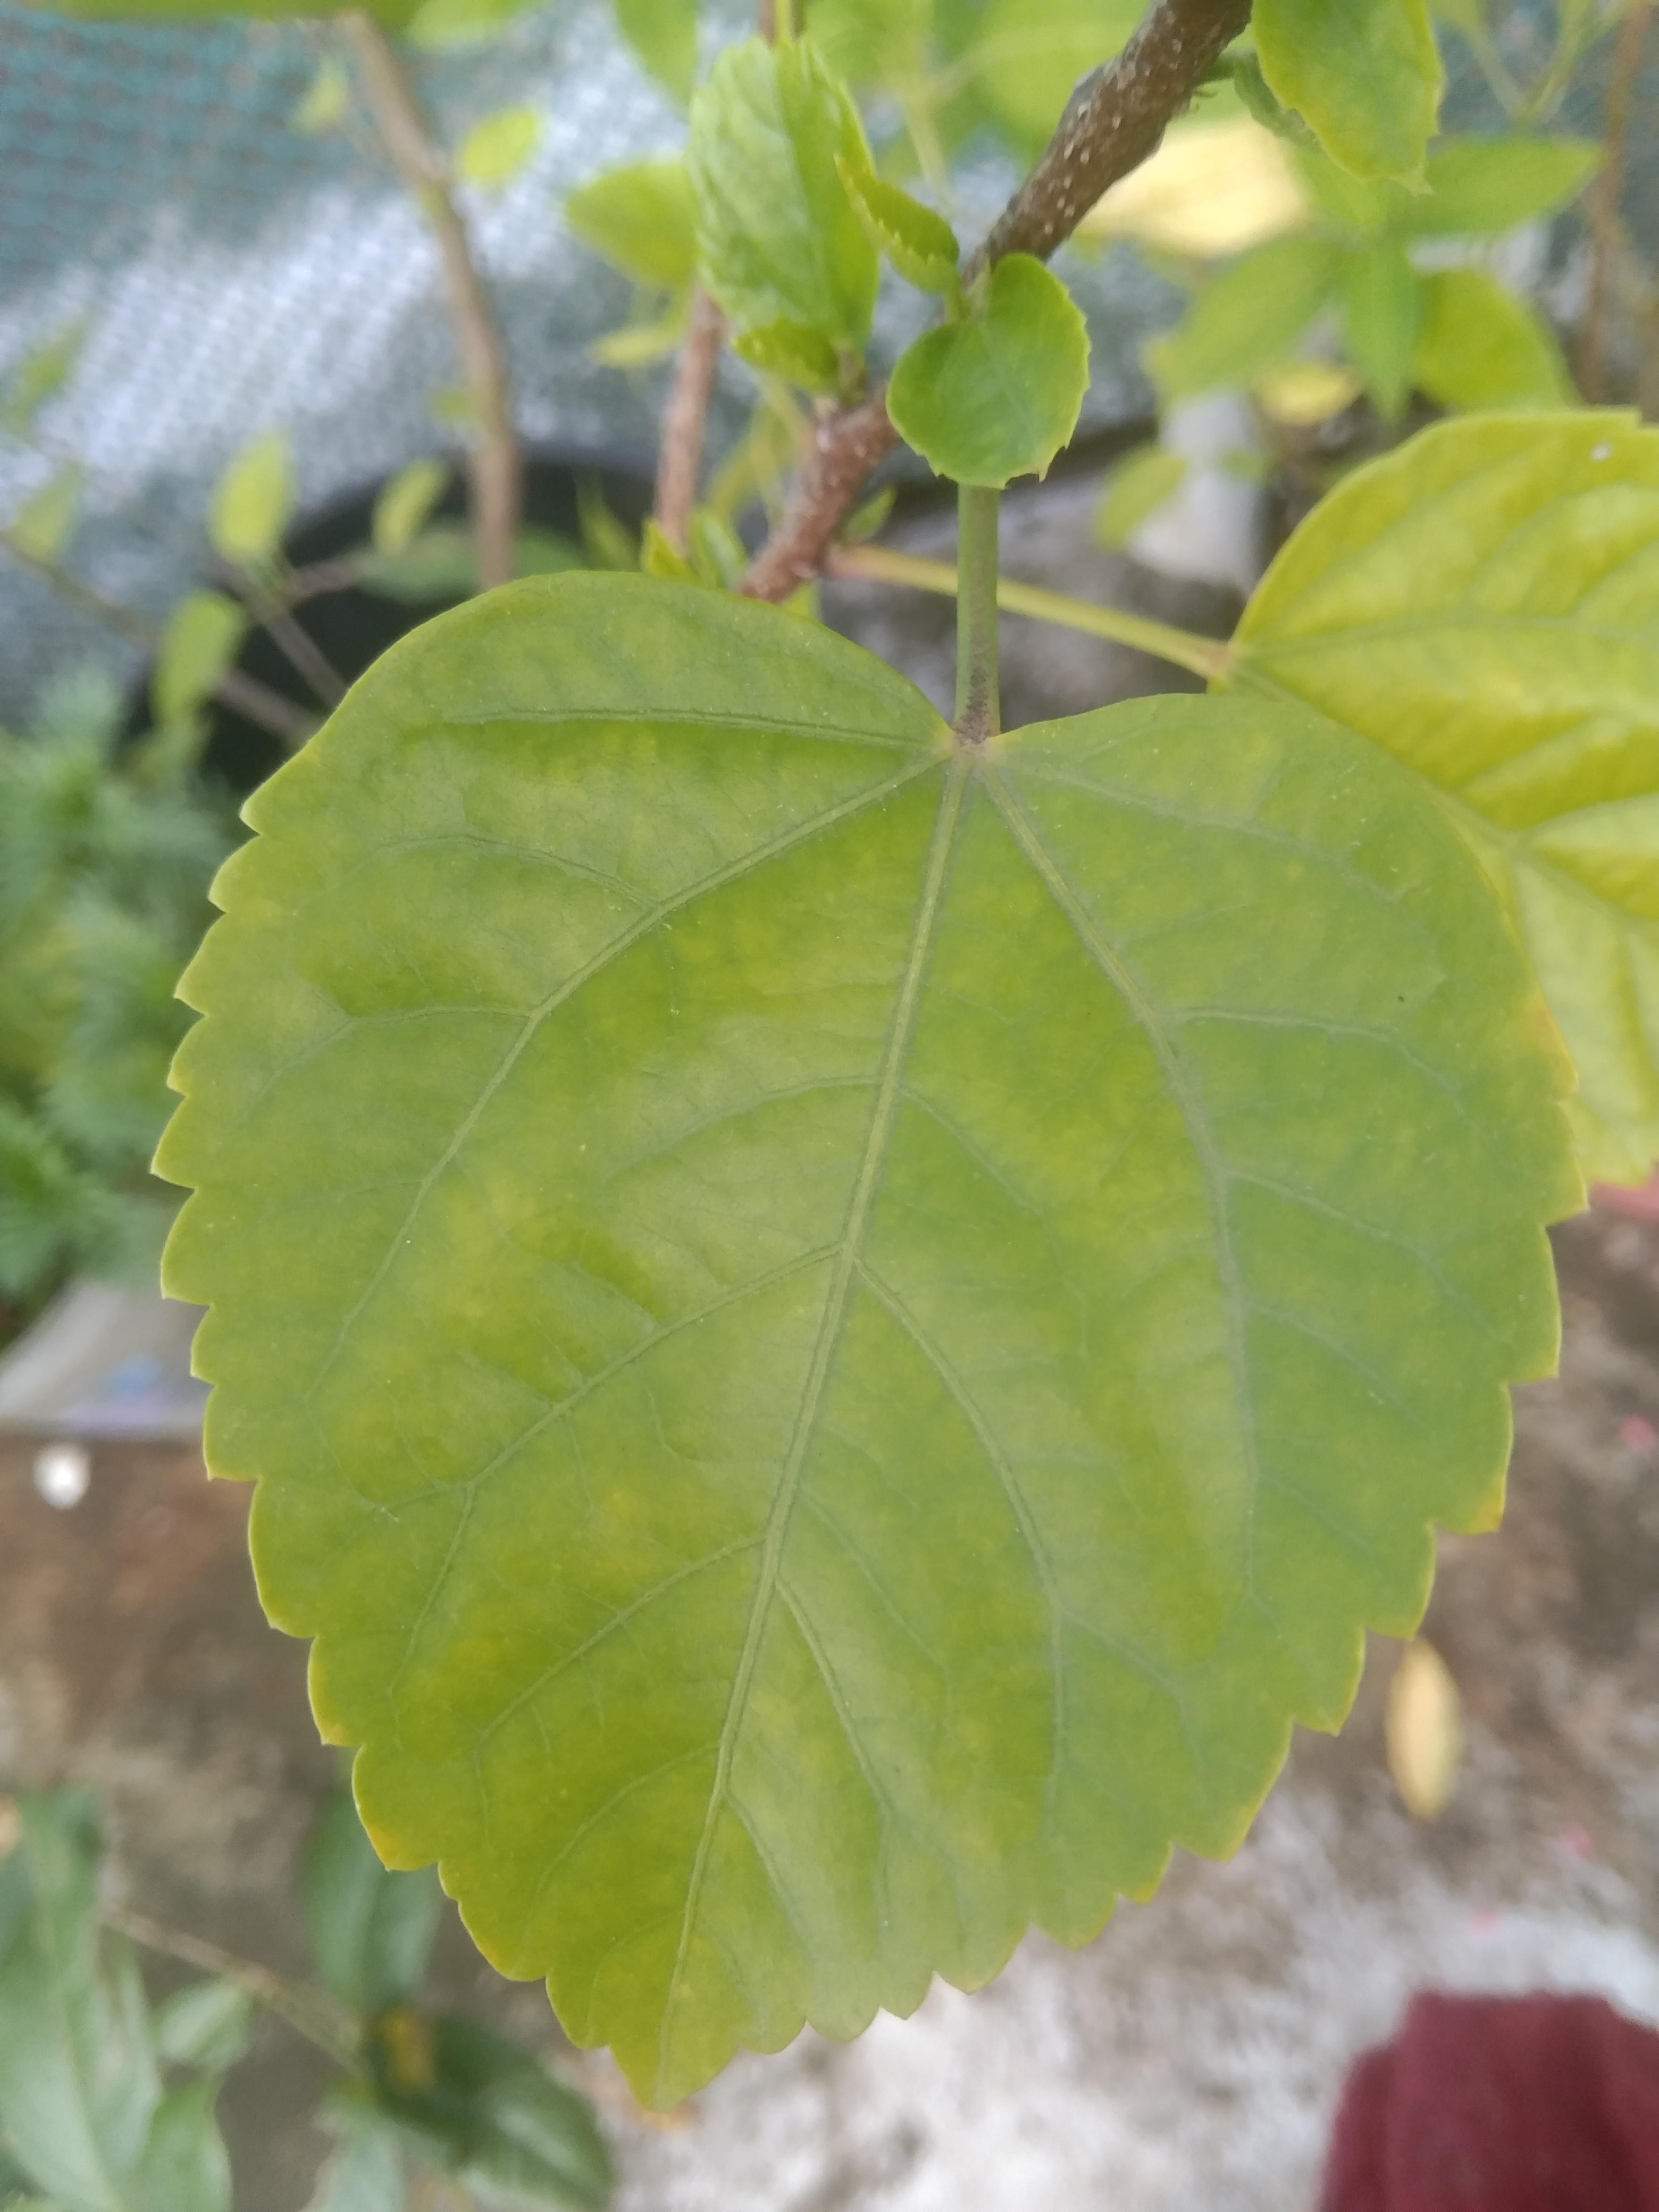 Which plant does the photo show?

hibiscus
